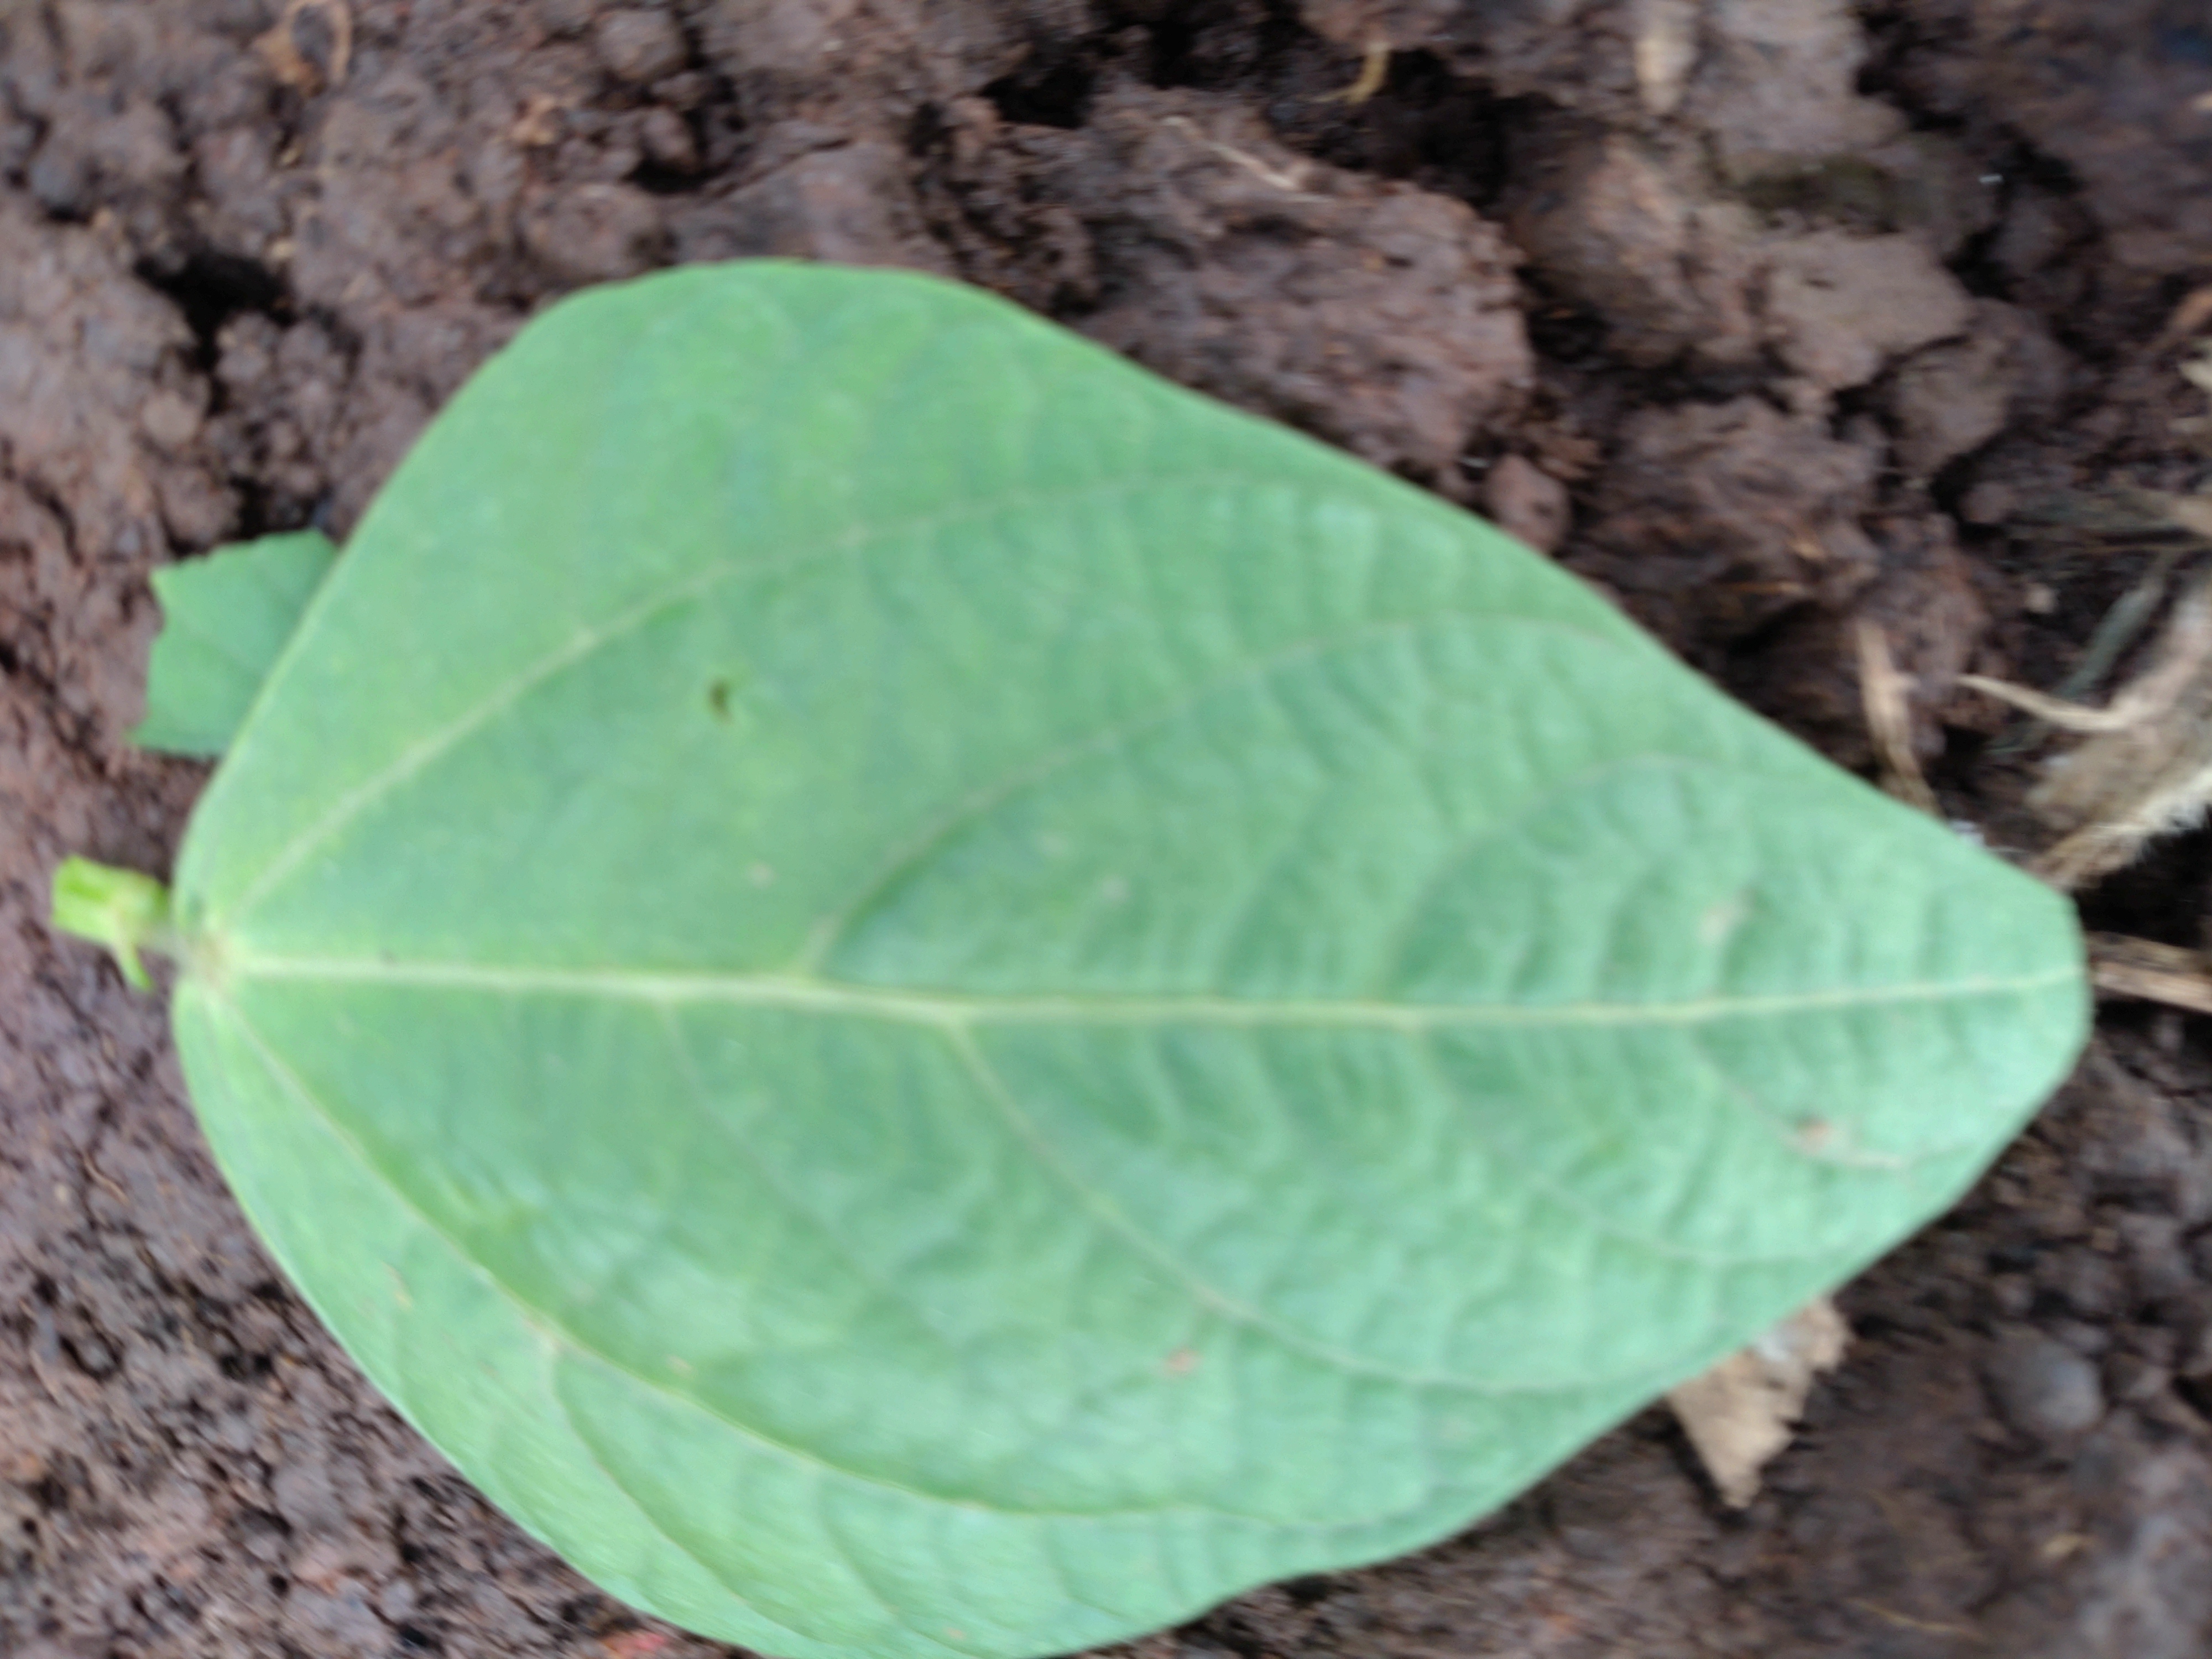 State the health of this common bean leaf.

healthy
